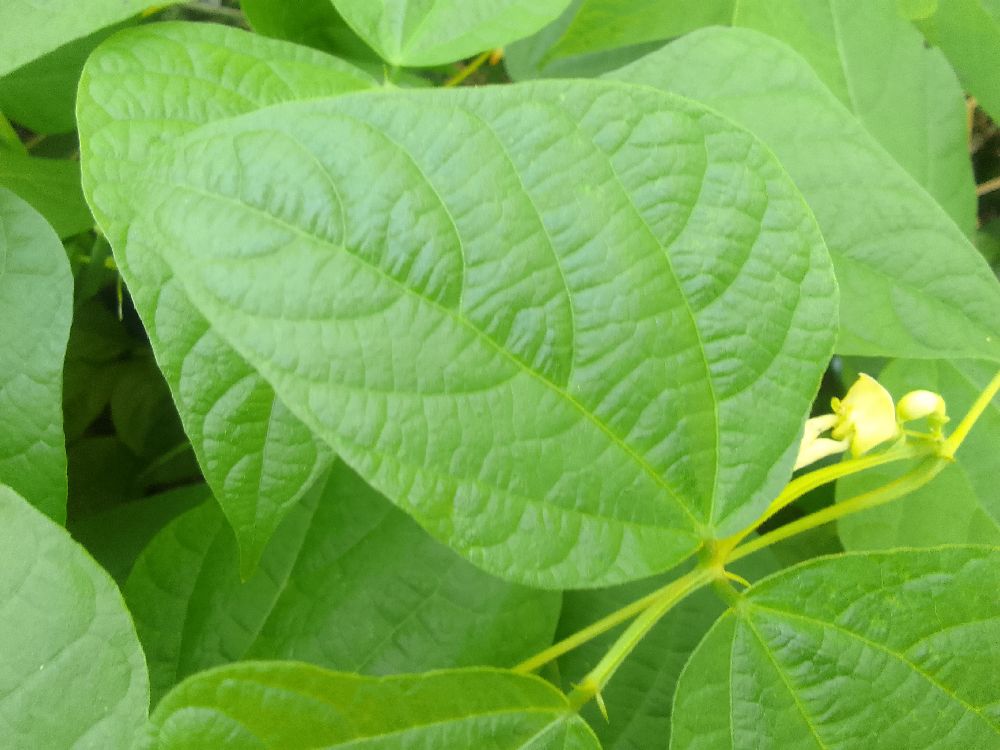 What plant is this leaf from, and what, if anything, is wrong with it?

common bean, healthy
